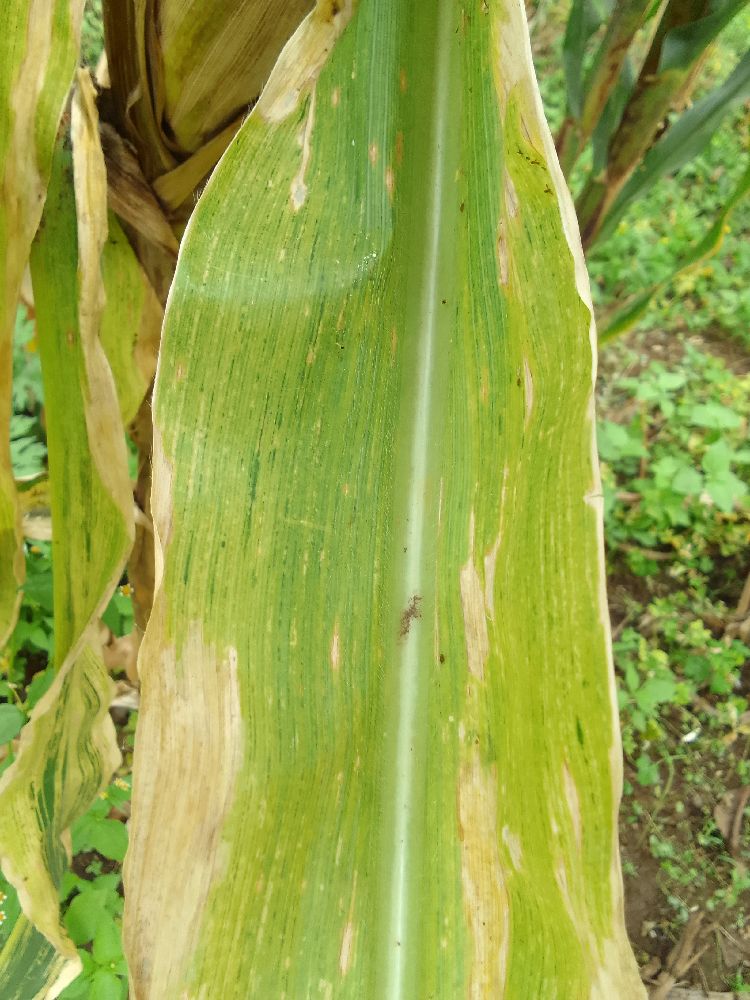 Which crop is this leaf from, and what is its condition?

maize, maize lethal necrosis
